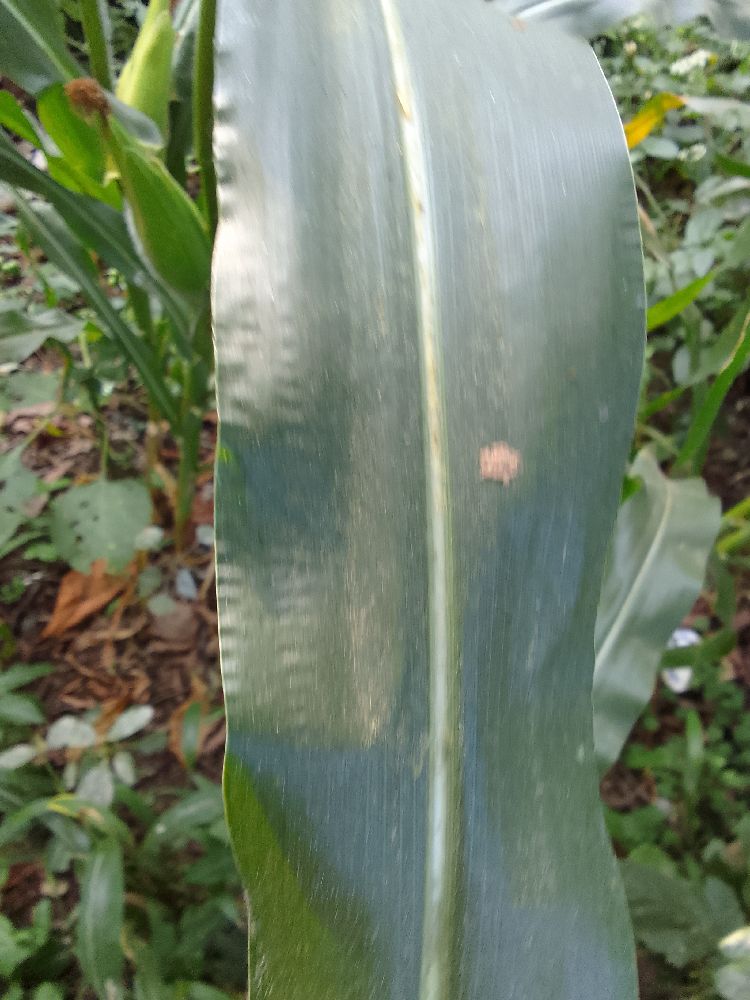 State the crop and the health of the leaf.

maize, healthy
